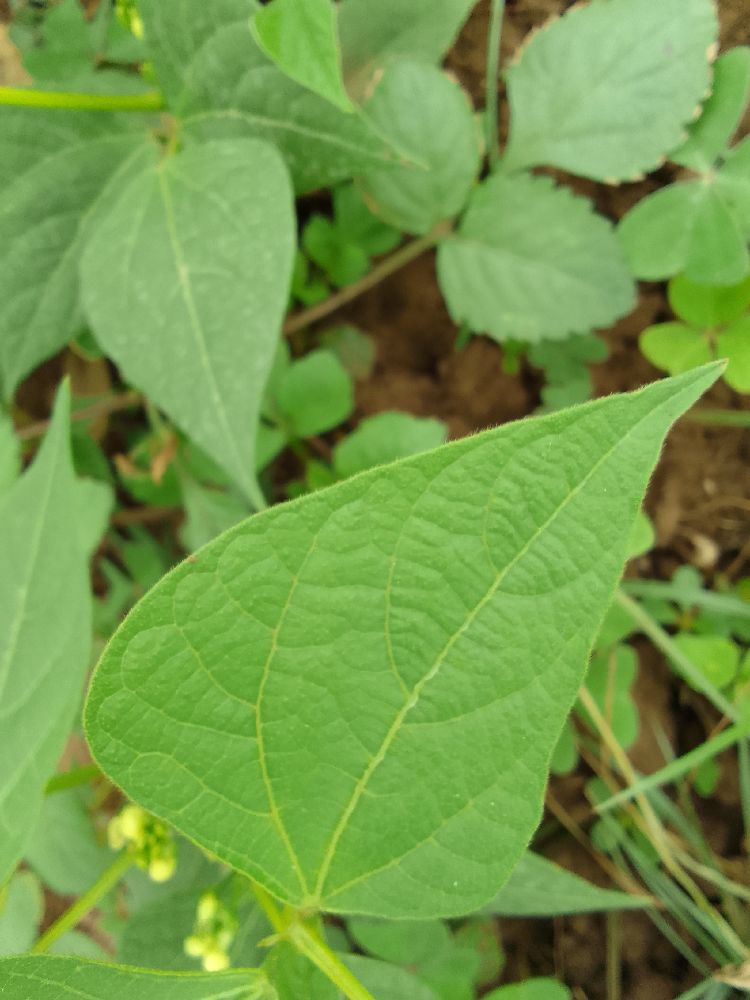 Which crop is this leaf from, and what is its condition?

common bean, healthy
